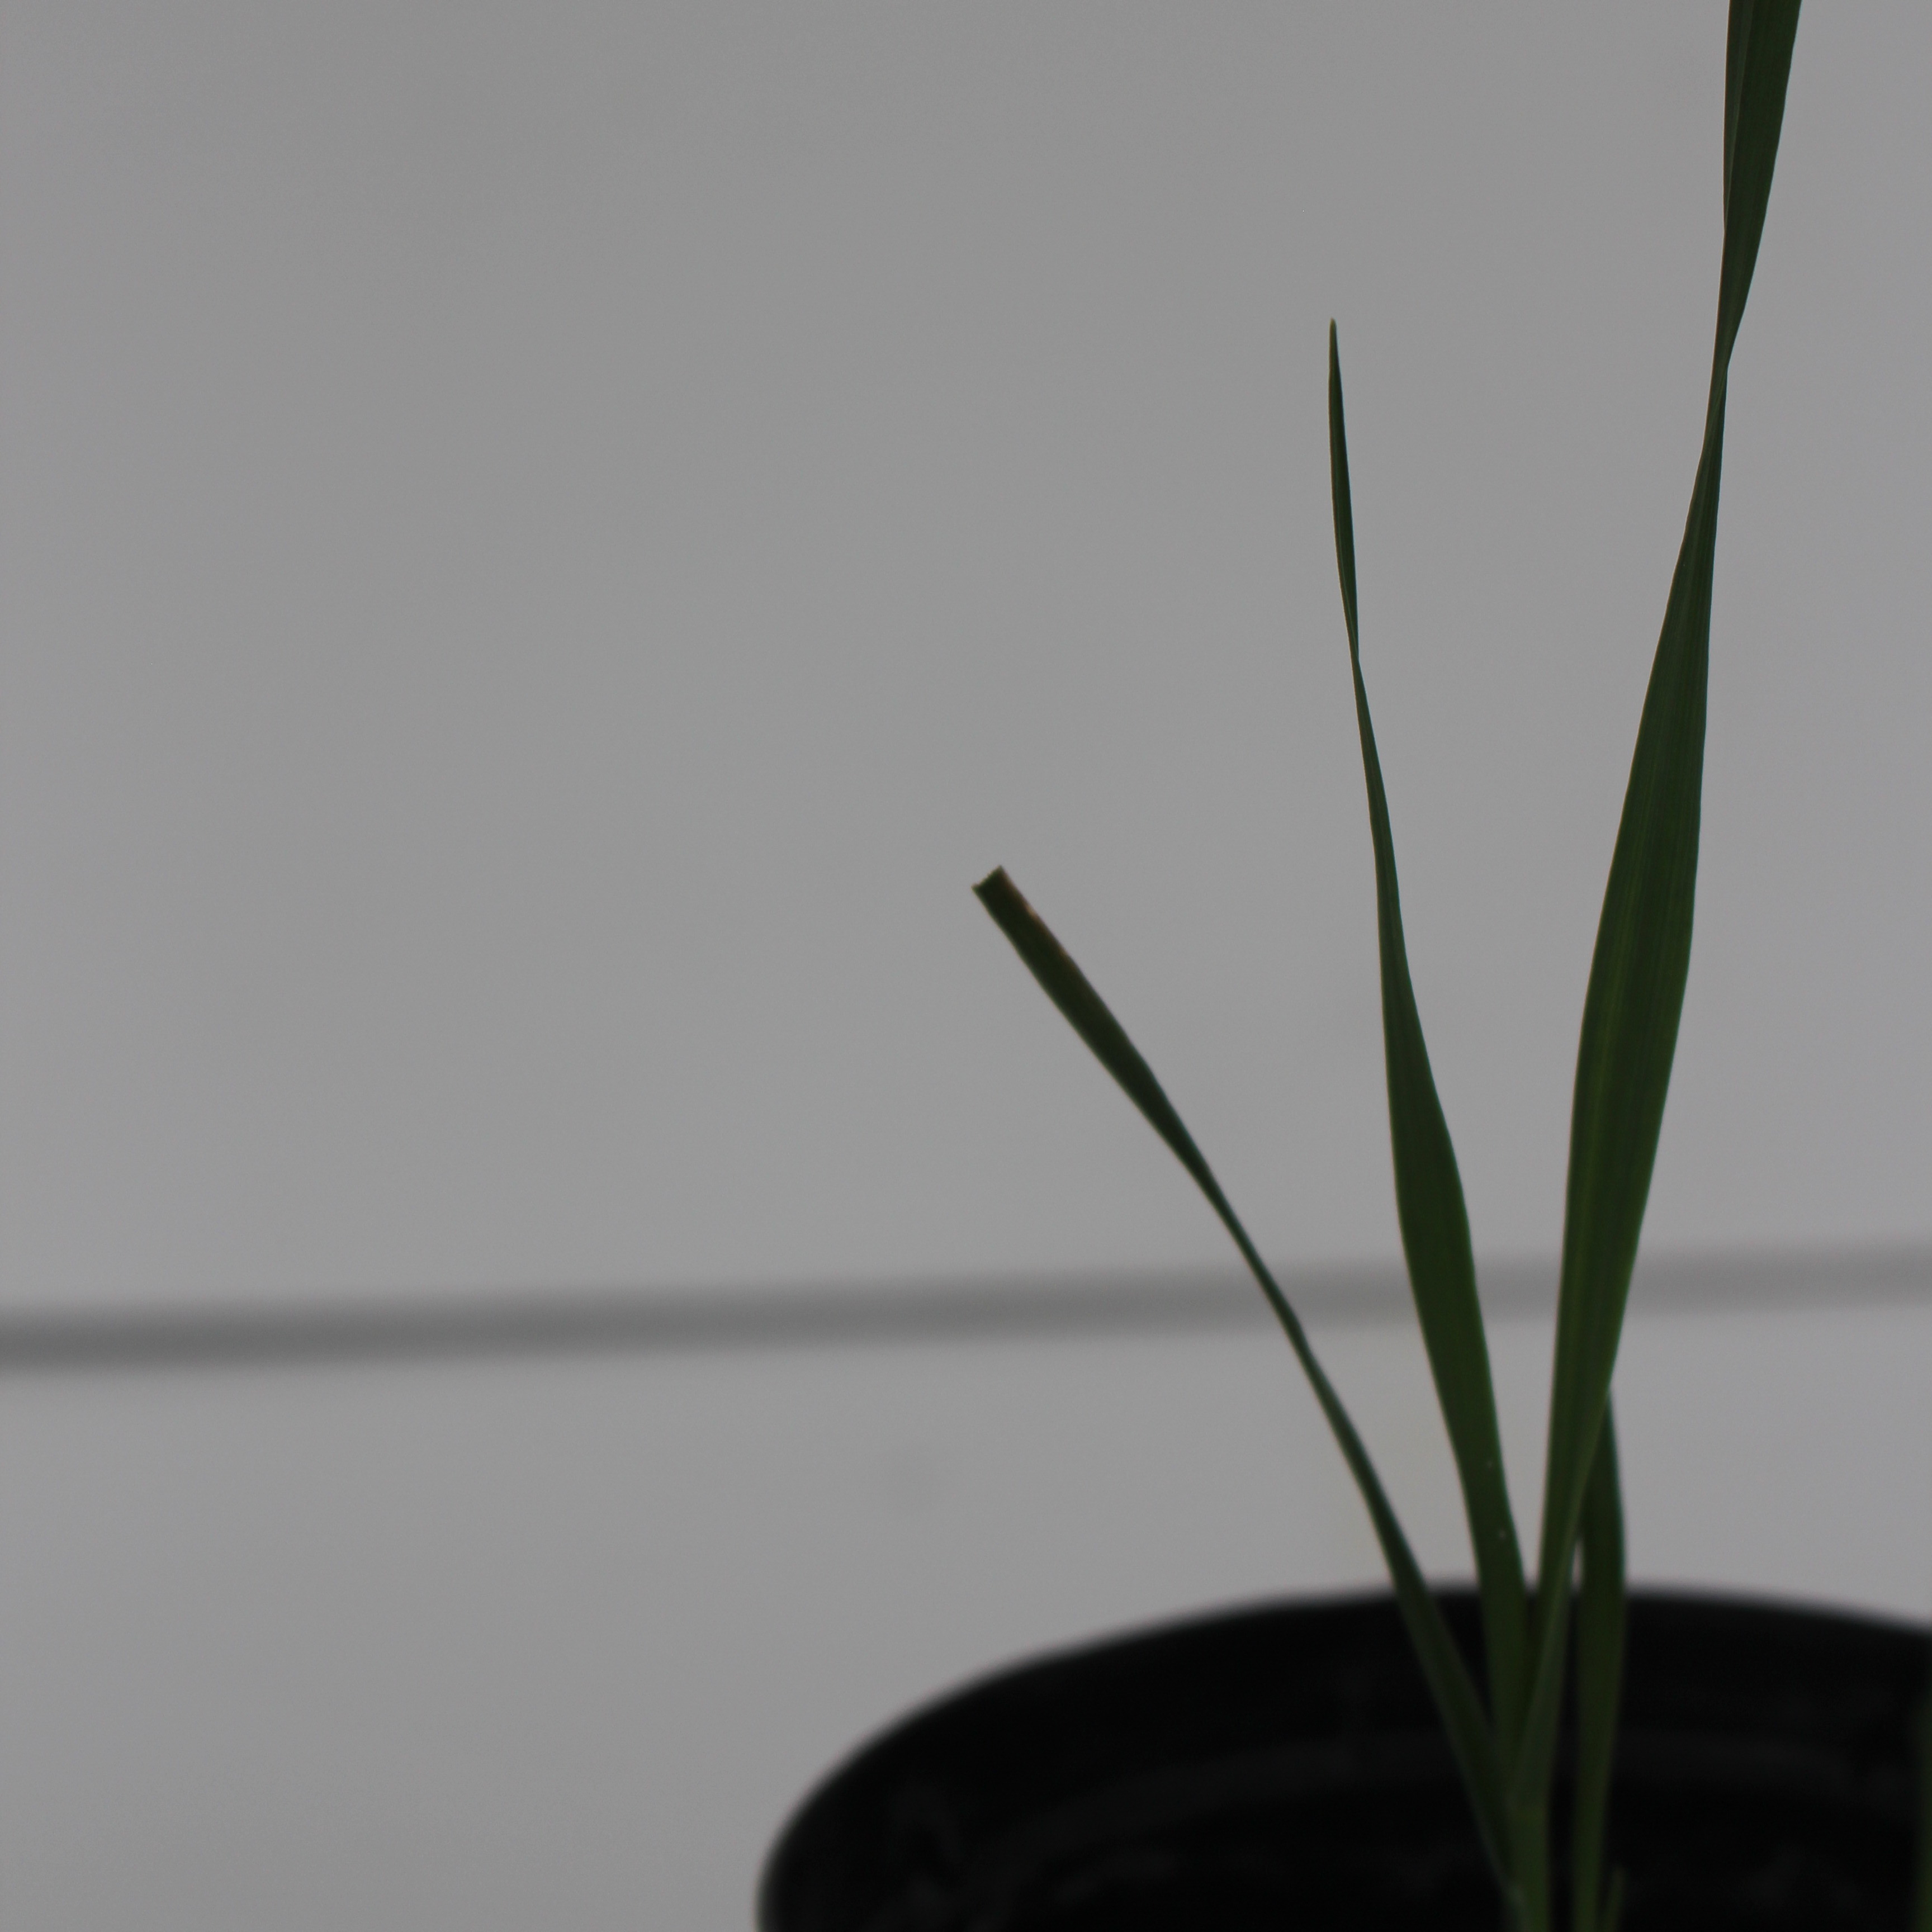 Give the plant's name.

Avena sterilis
